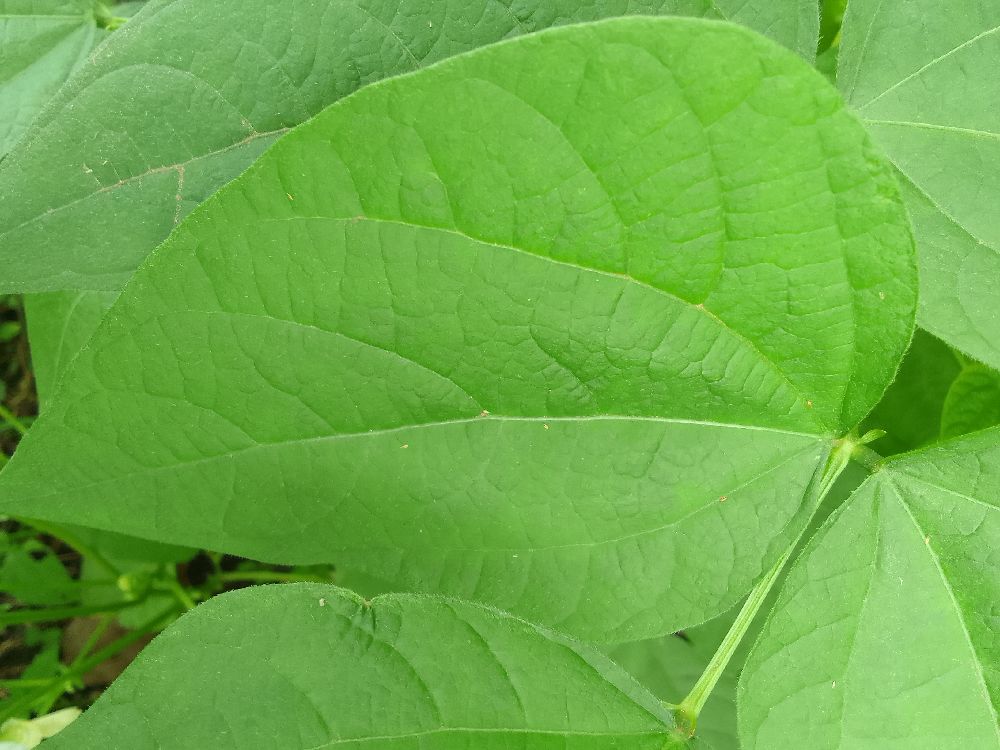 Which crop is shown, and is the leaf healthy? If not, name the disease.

common bean, healthy
